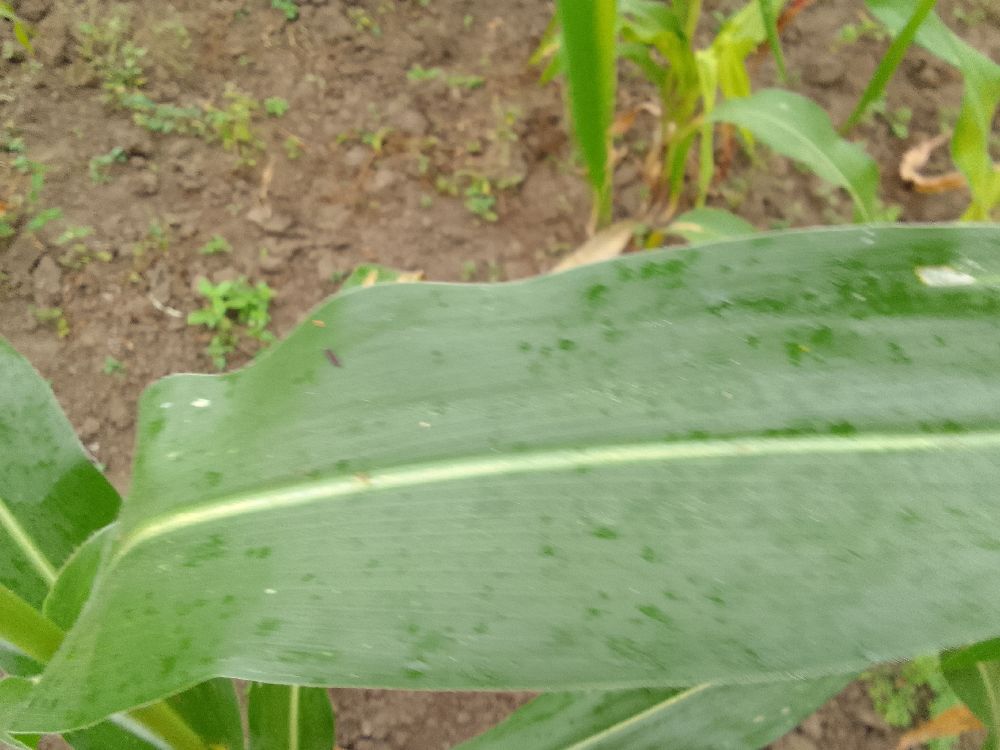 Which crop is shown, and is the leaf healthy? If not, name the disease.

maize, healthy
